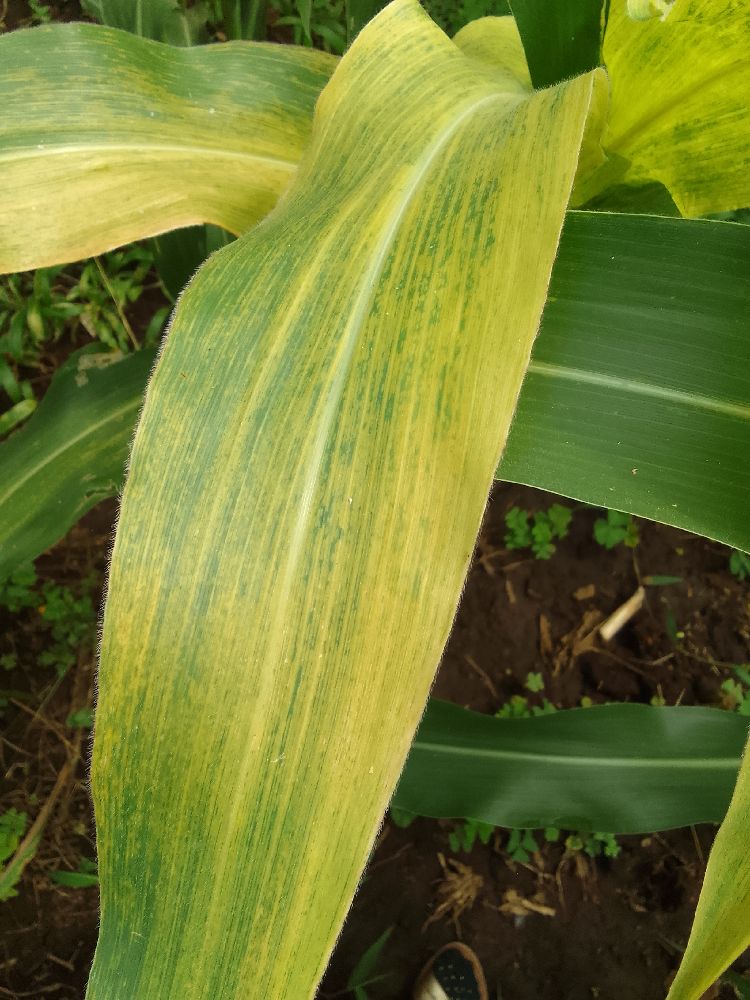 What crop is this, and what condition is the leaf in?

maize, maize lethal necrosis
